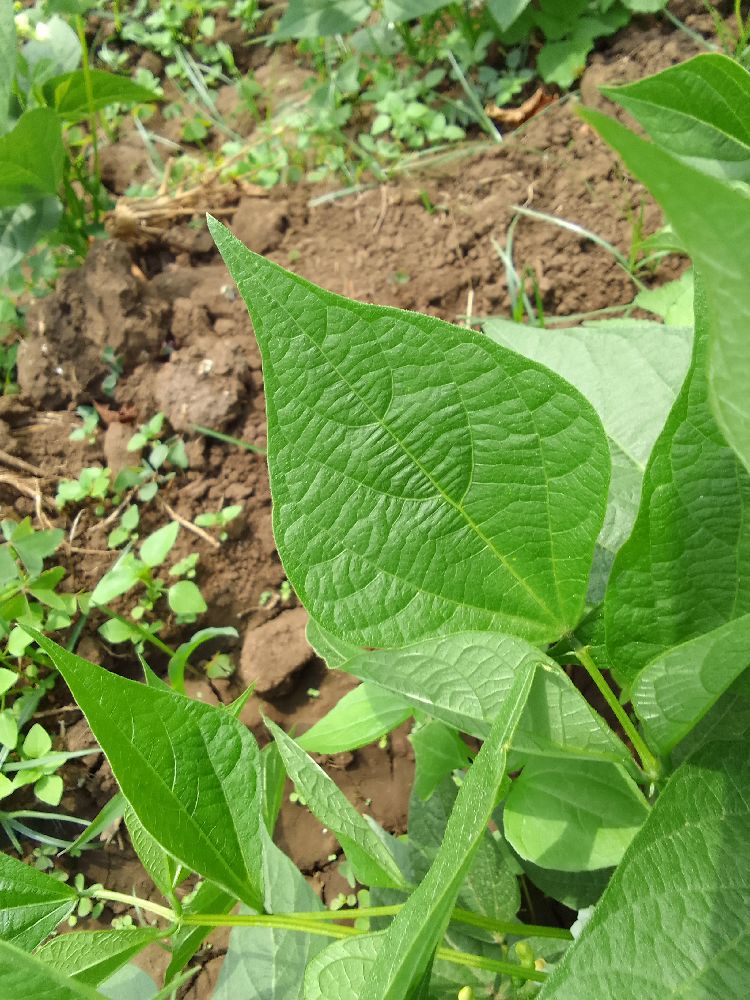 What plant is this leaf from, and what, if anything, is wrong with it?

common bean, healthy
